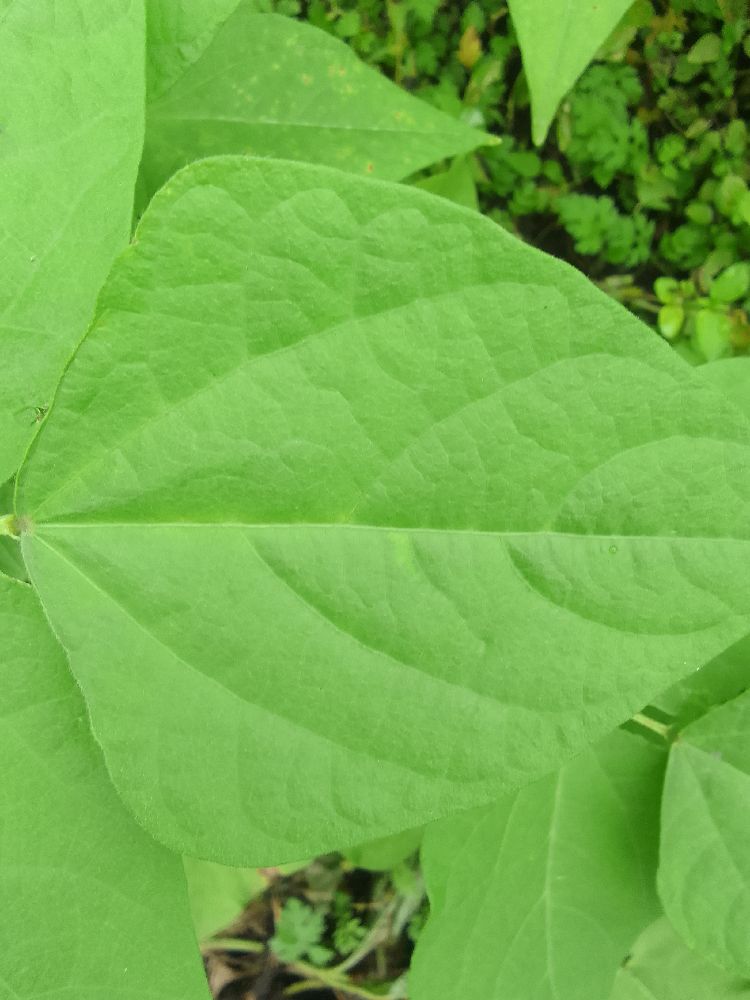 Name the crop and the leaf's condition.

common bean, healthy
